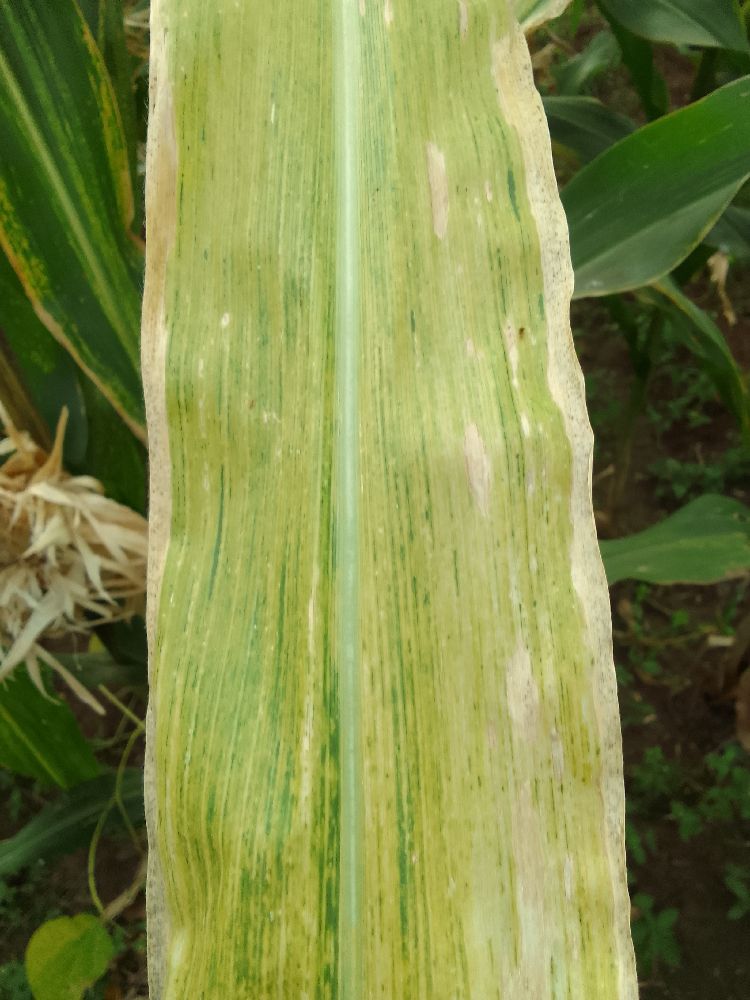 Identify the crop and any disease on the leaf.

maize, maize lethal necrosis
